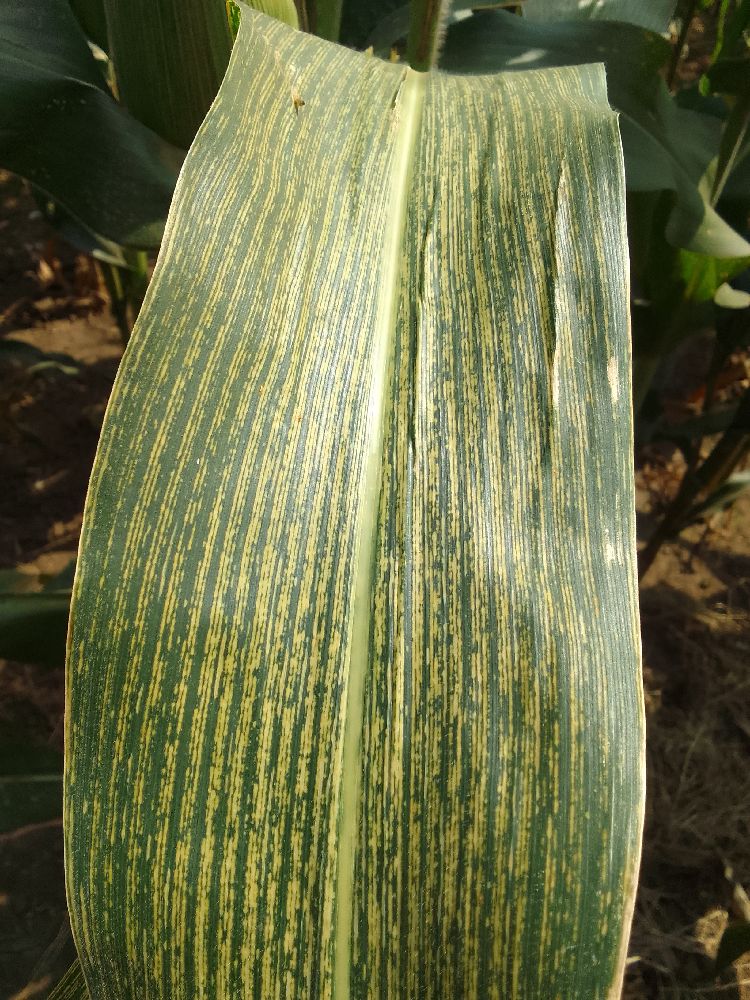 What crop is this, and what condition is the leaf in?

maize, maize streak virus
